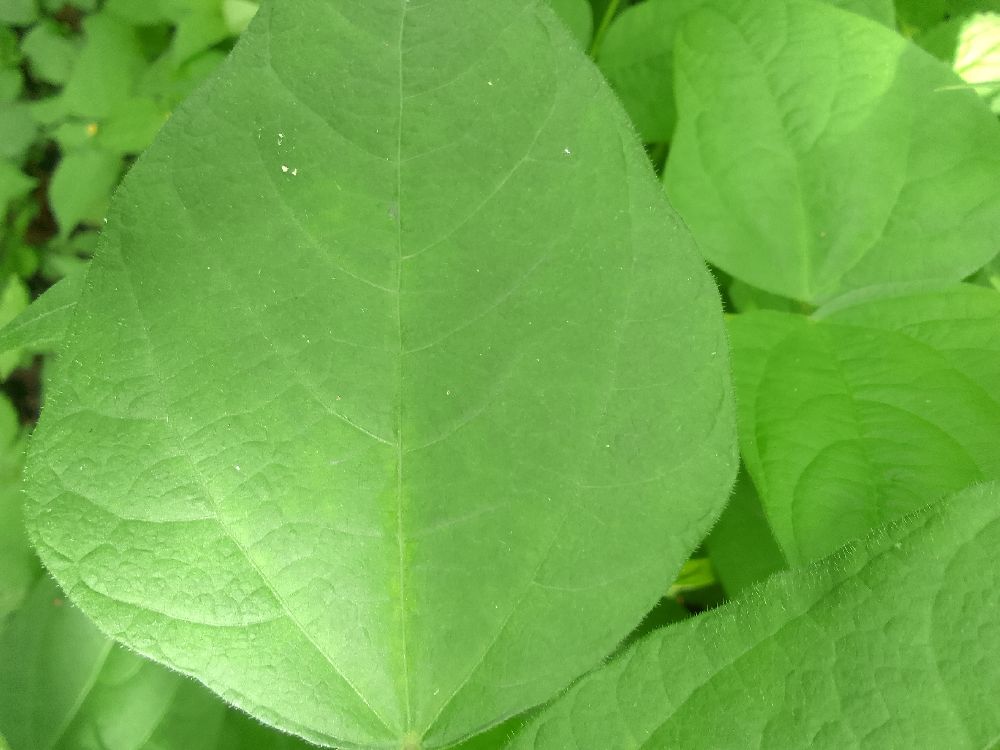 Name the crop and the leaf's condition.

common bean, healthy
